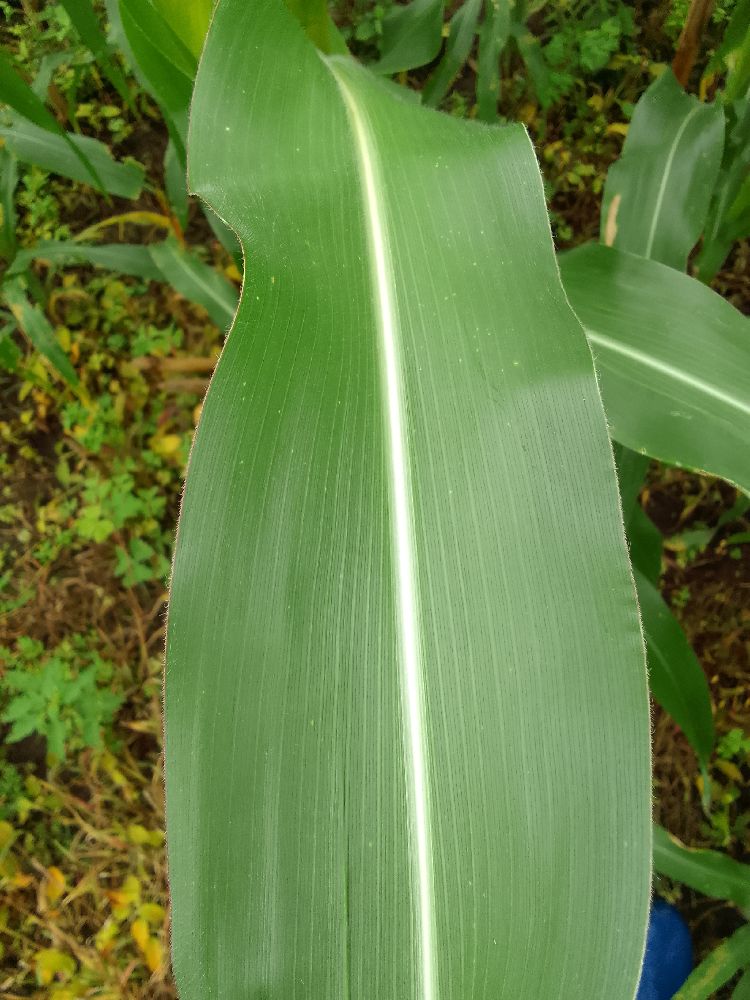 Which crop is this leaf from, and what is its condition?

maize, healthy
